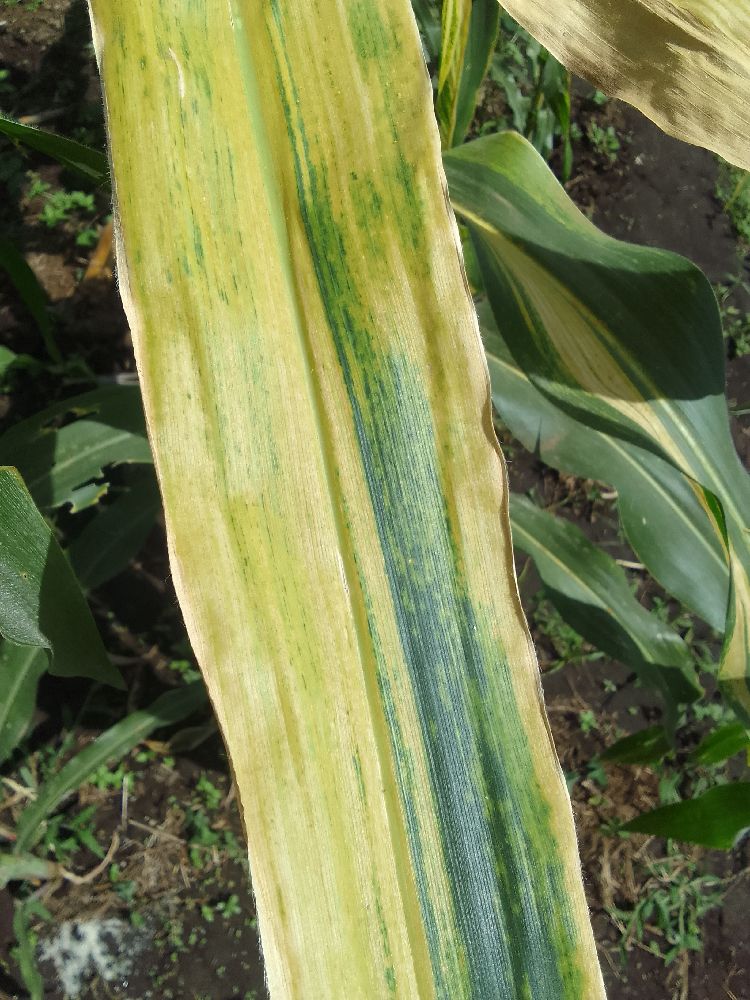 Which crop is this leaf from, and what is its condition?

maize, maize lethal necrosis
